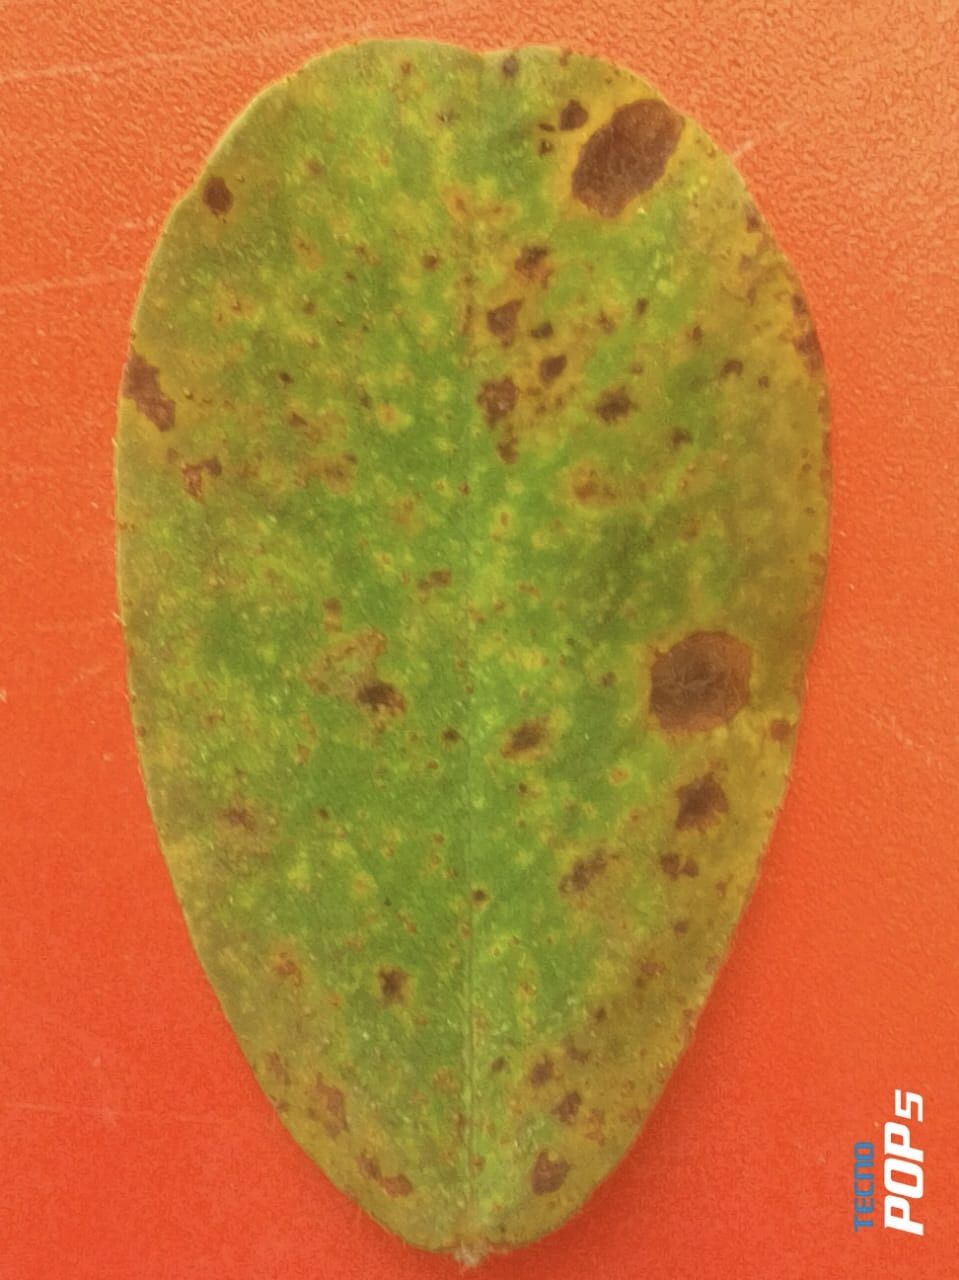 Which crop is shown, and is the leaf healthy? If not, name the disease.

peanut, passalora arachidicola
